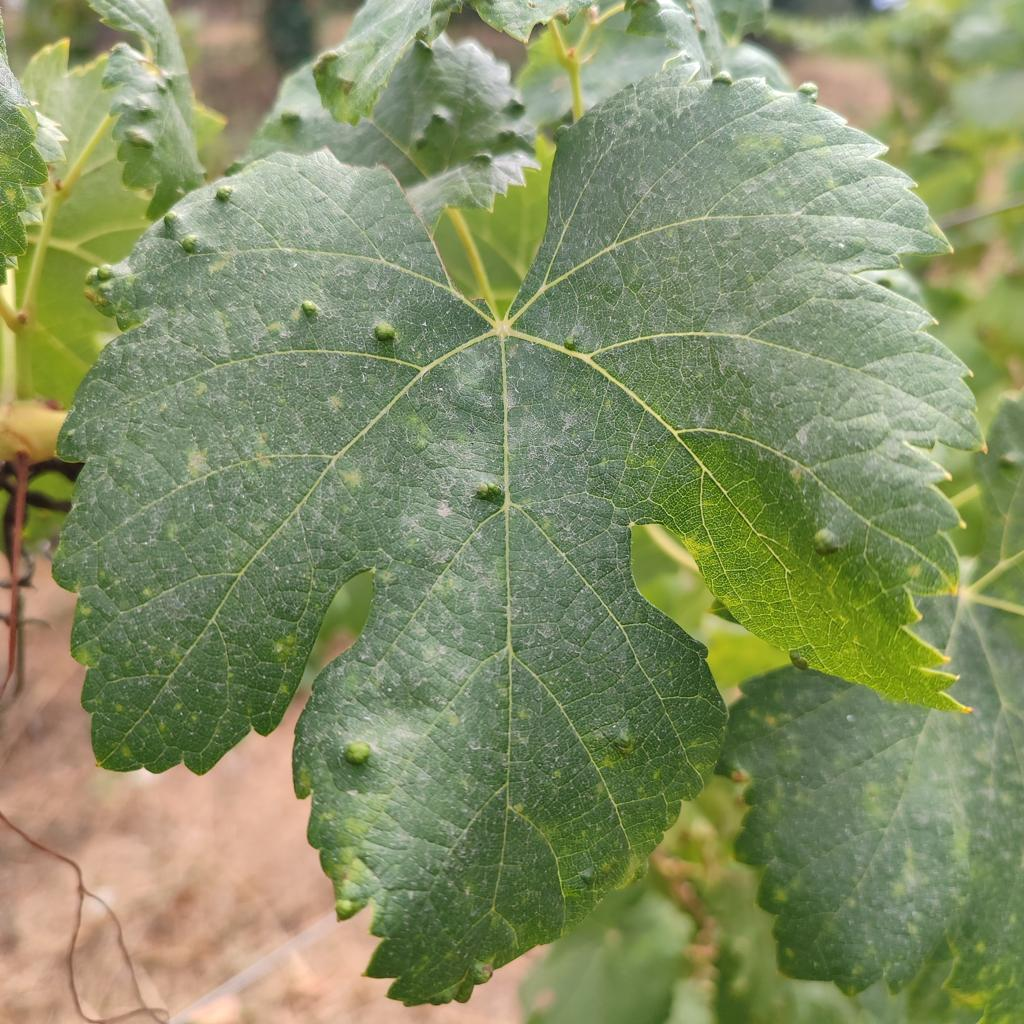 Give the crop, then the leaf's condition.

grapevine, erineum mite
